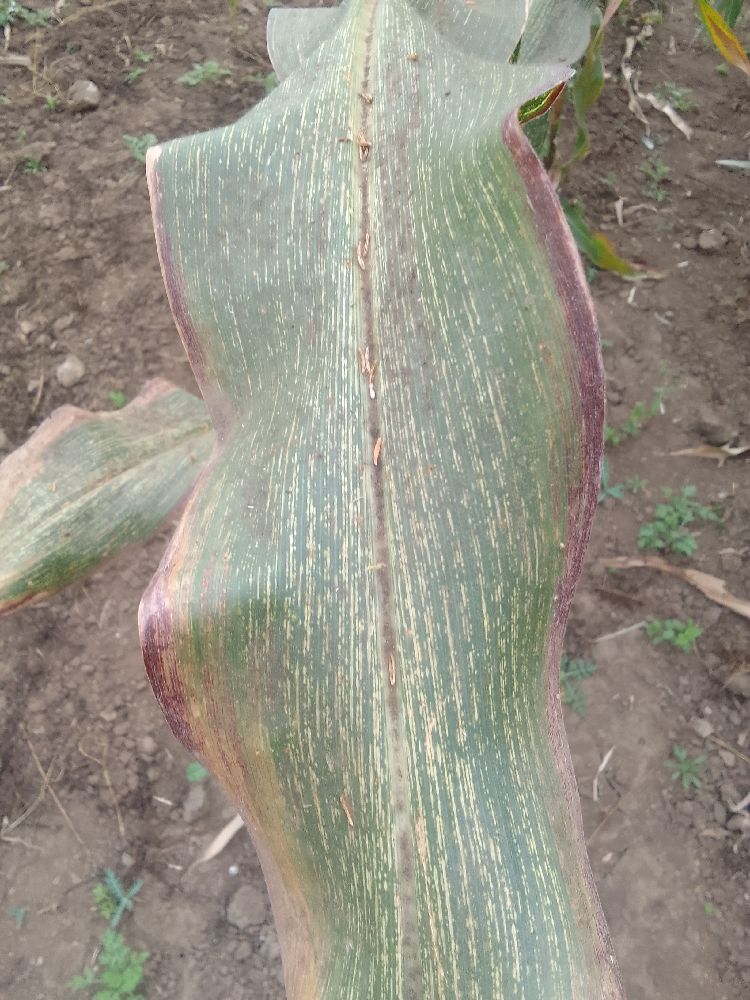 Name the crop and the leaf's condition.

maize, maize streak virus
